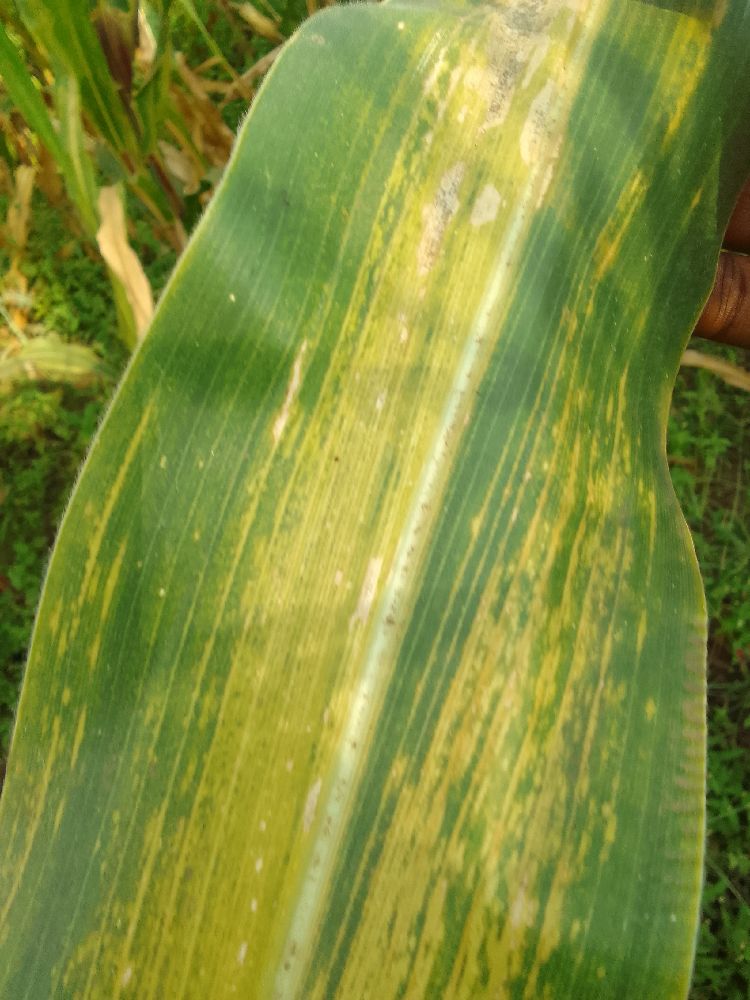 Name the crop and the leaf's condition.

maize, maize lethal necrosis
